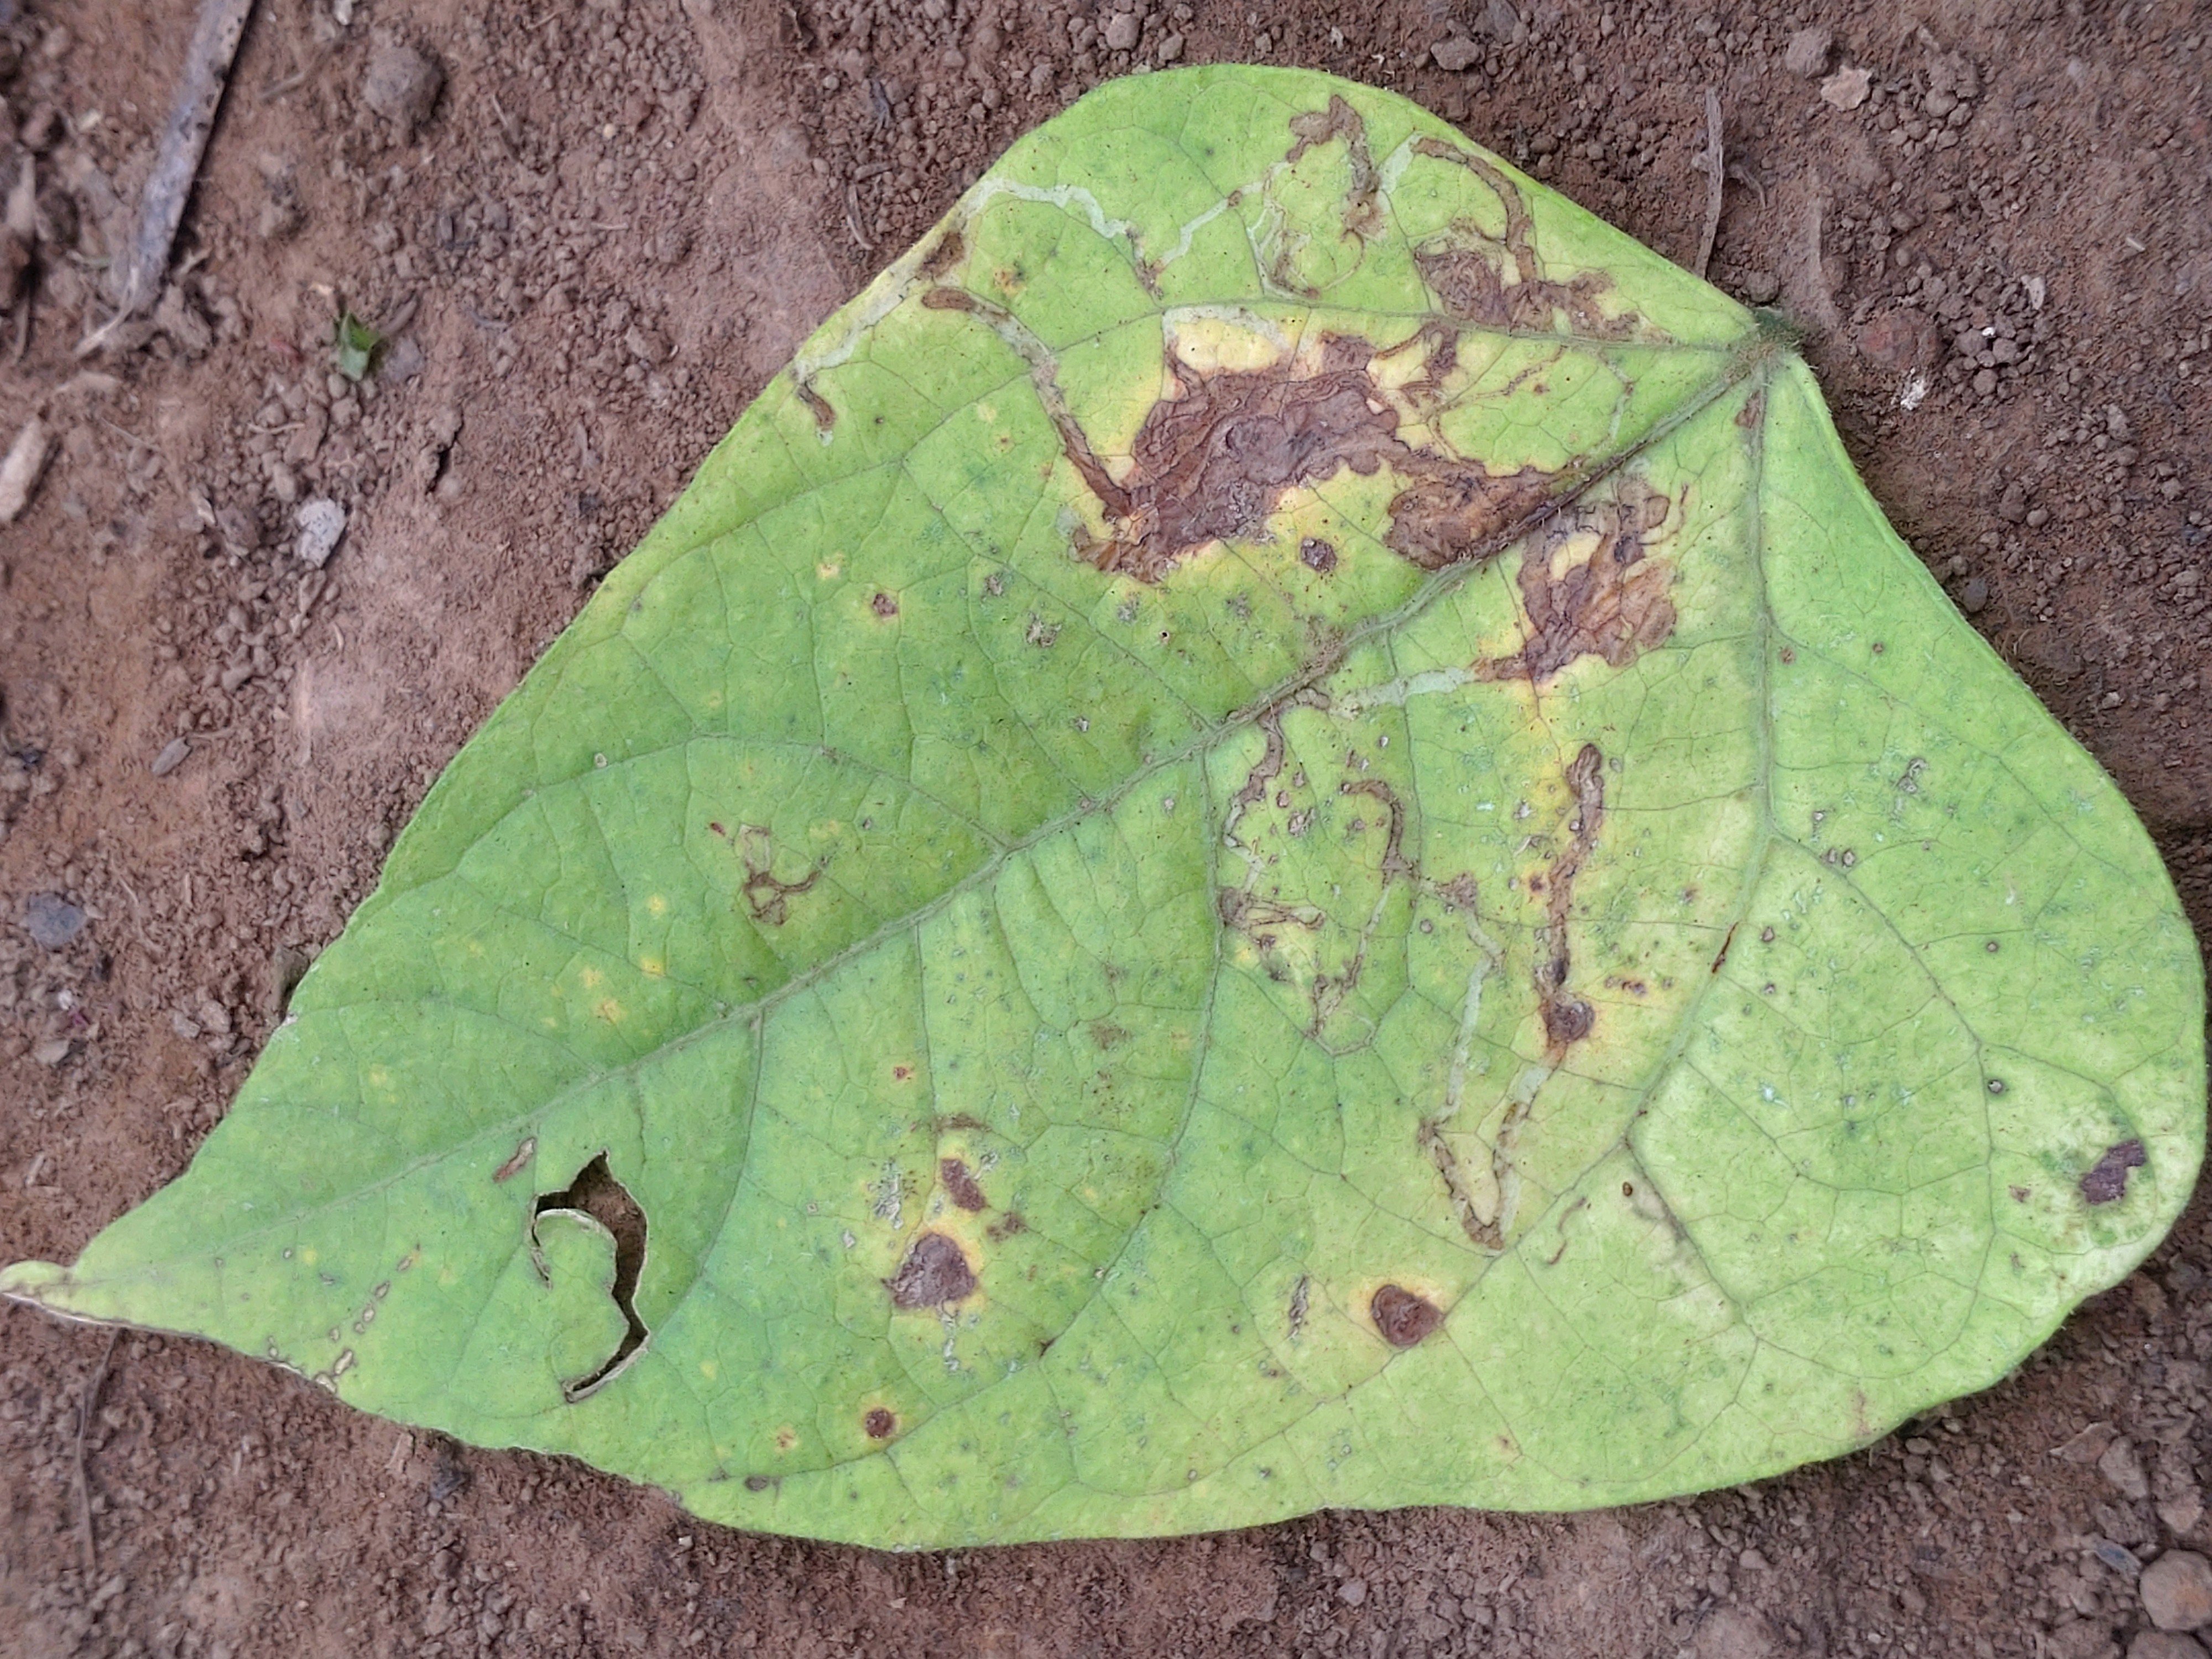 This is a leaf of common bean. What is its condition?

anthracnose
